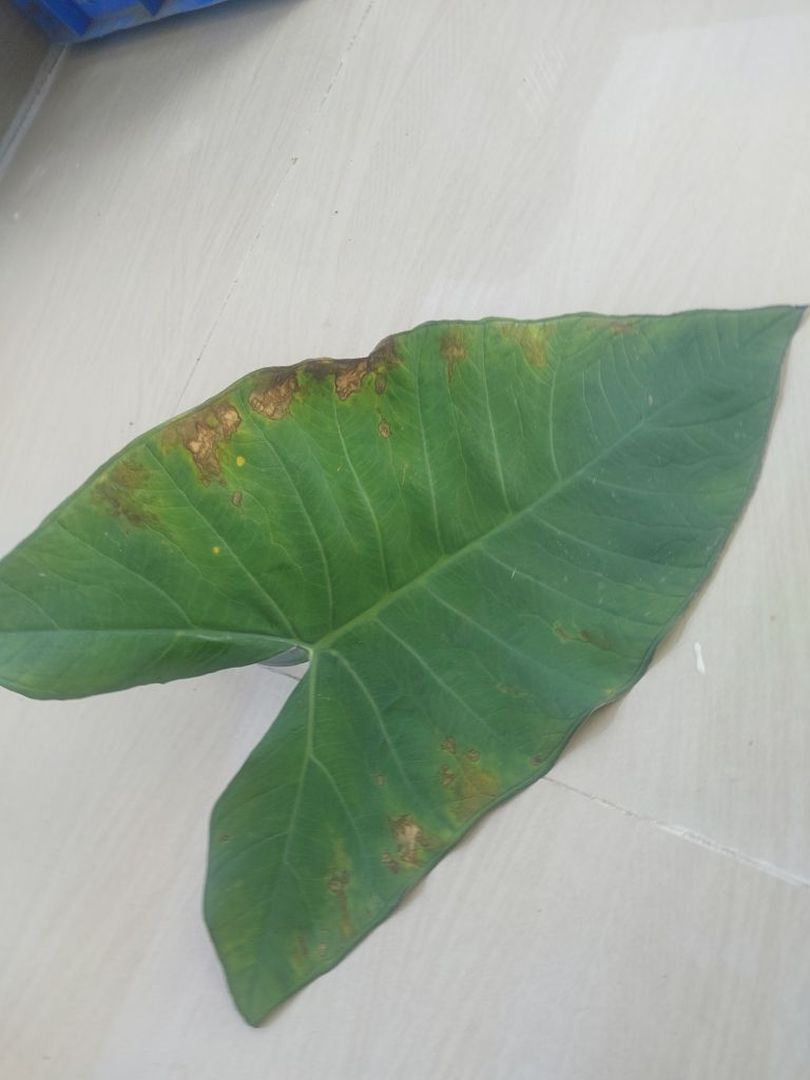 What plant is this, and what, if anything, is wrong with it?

taro, leaf blight
